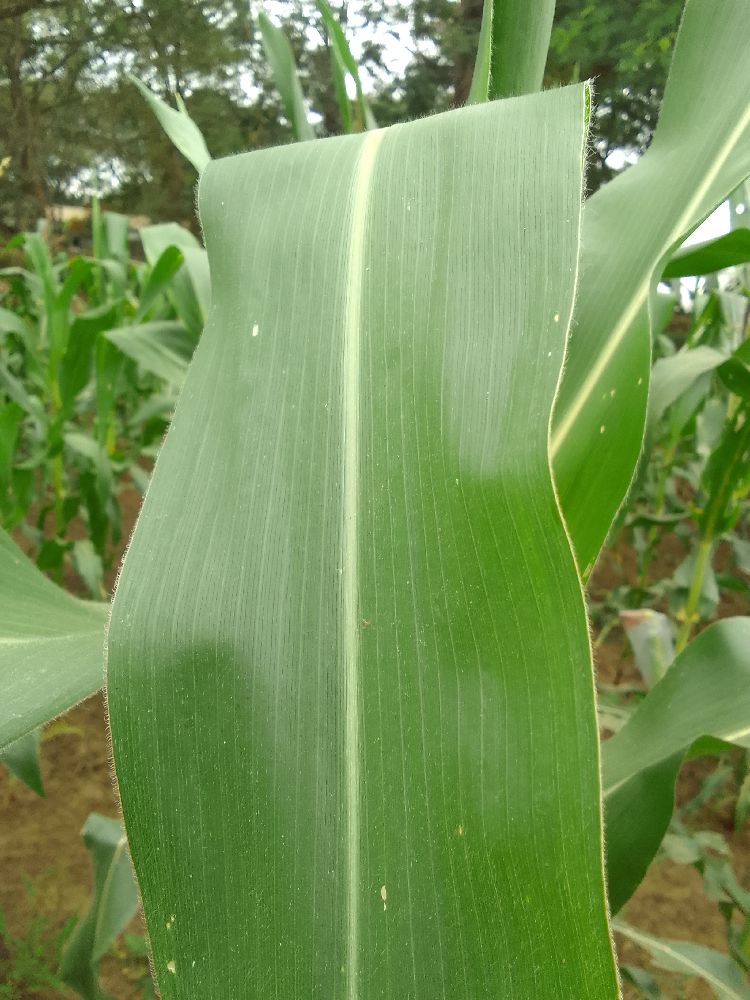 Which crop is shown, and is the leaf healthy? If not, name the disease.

maize, healthy
